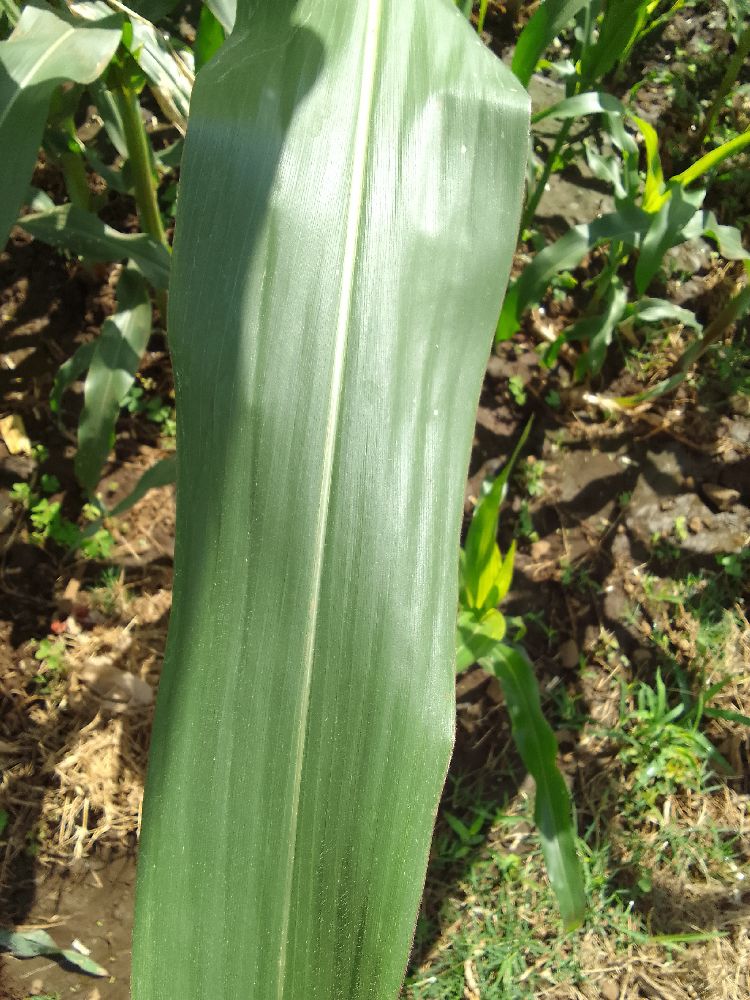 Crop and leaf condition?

maize, healthy
